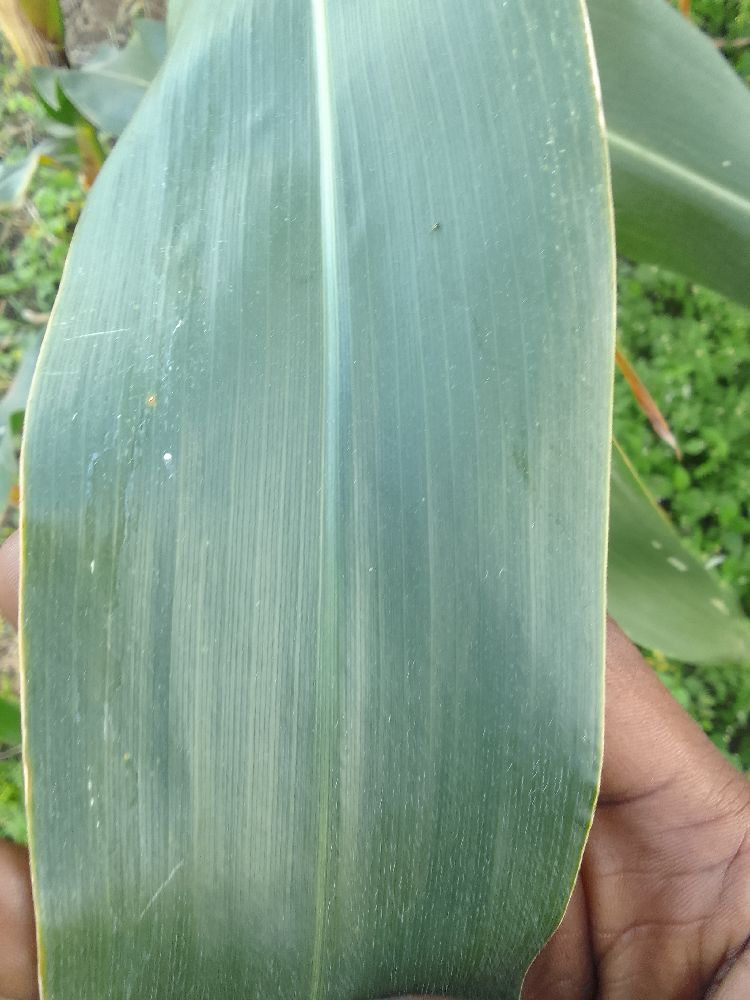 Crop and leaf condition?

maize, healthy
